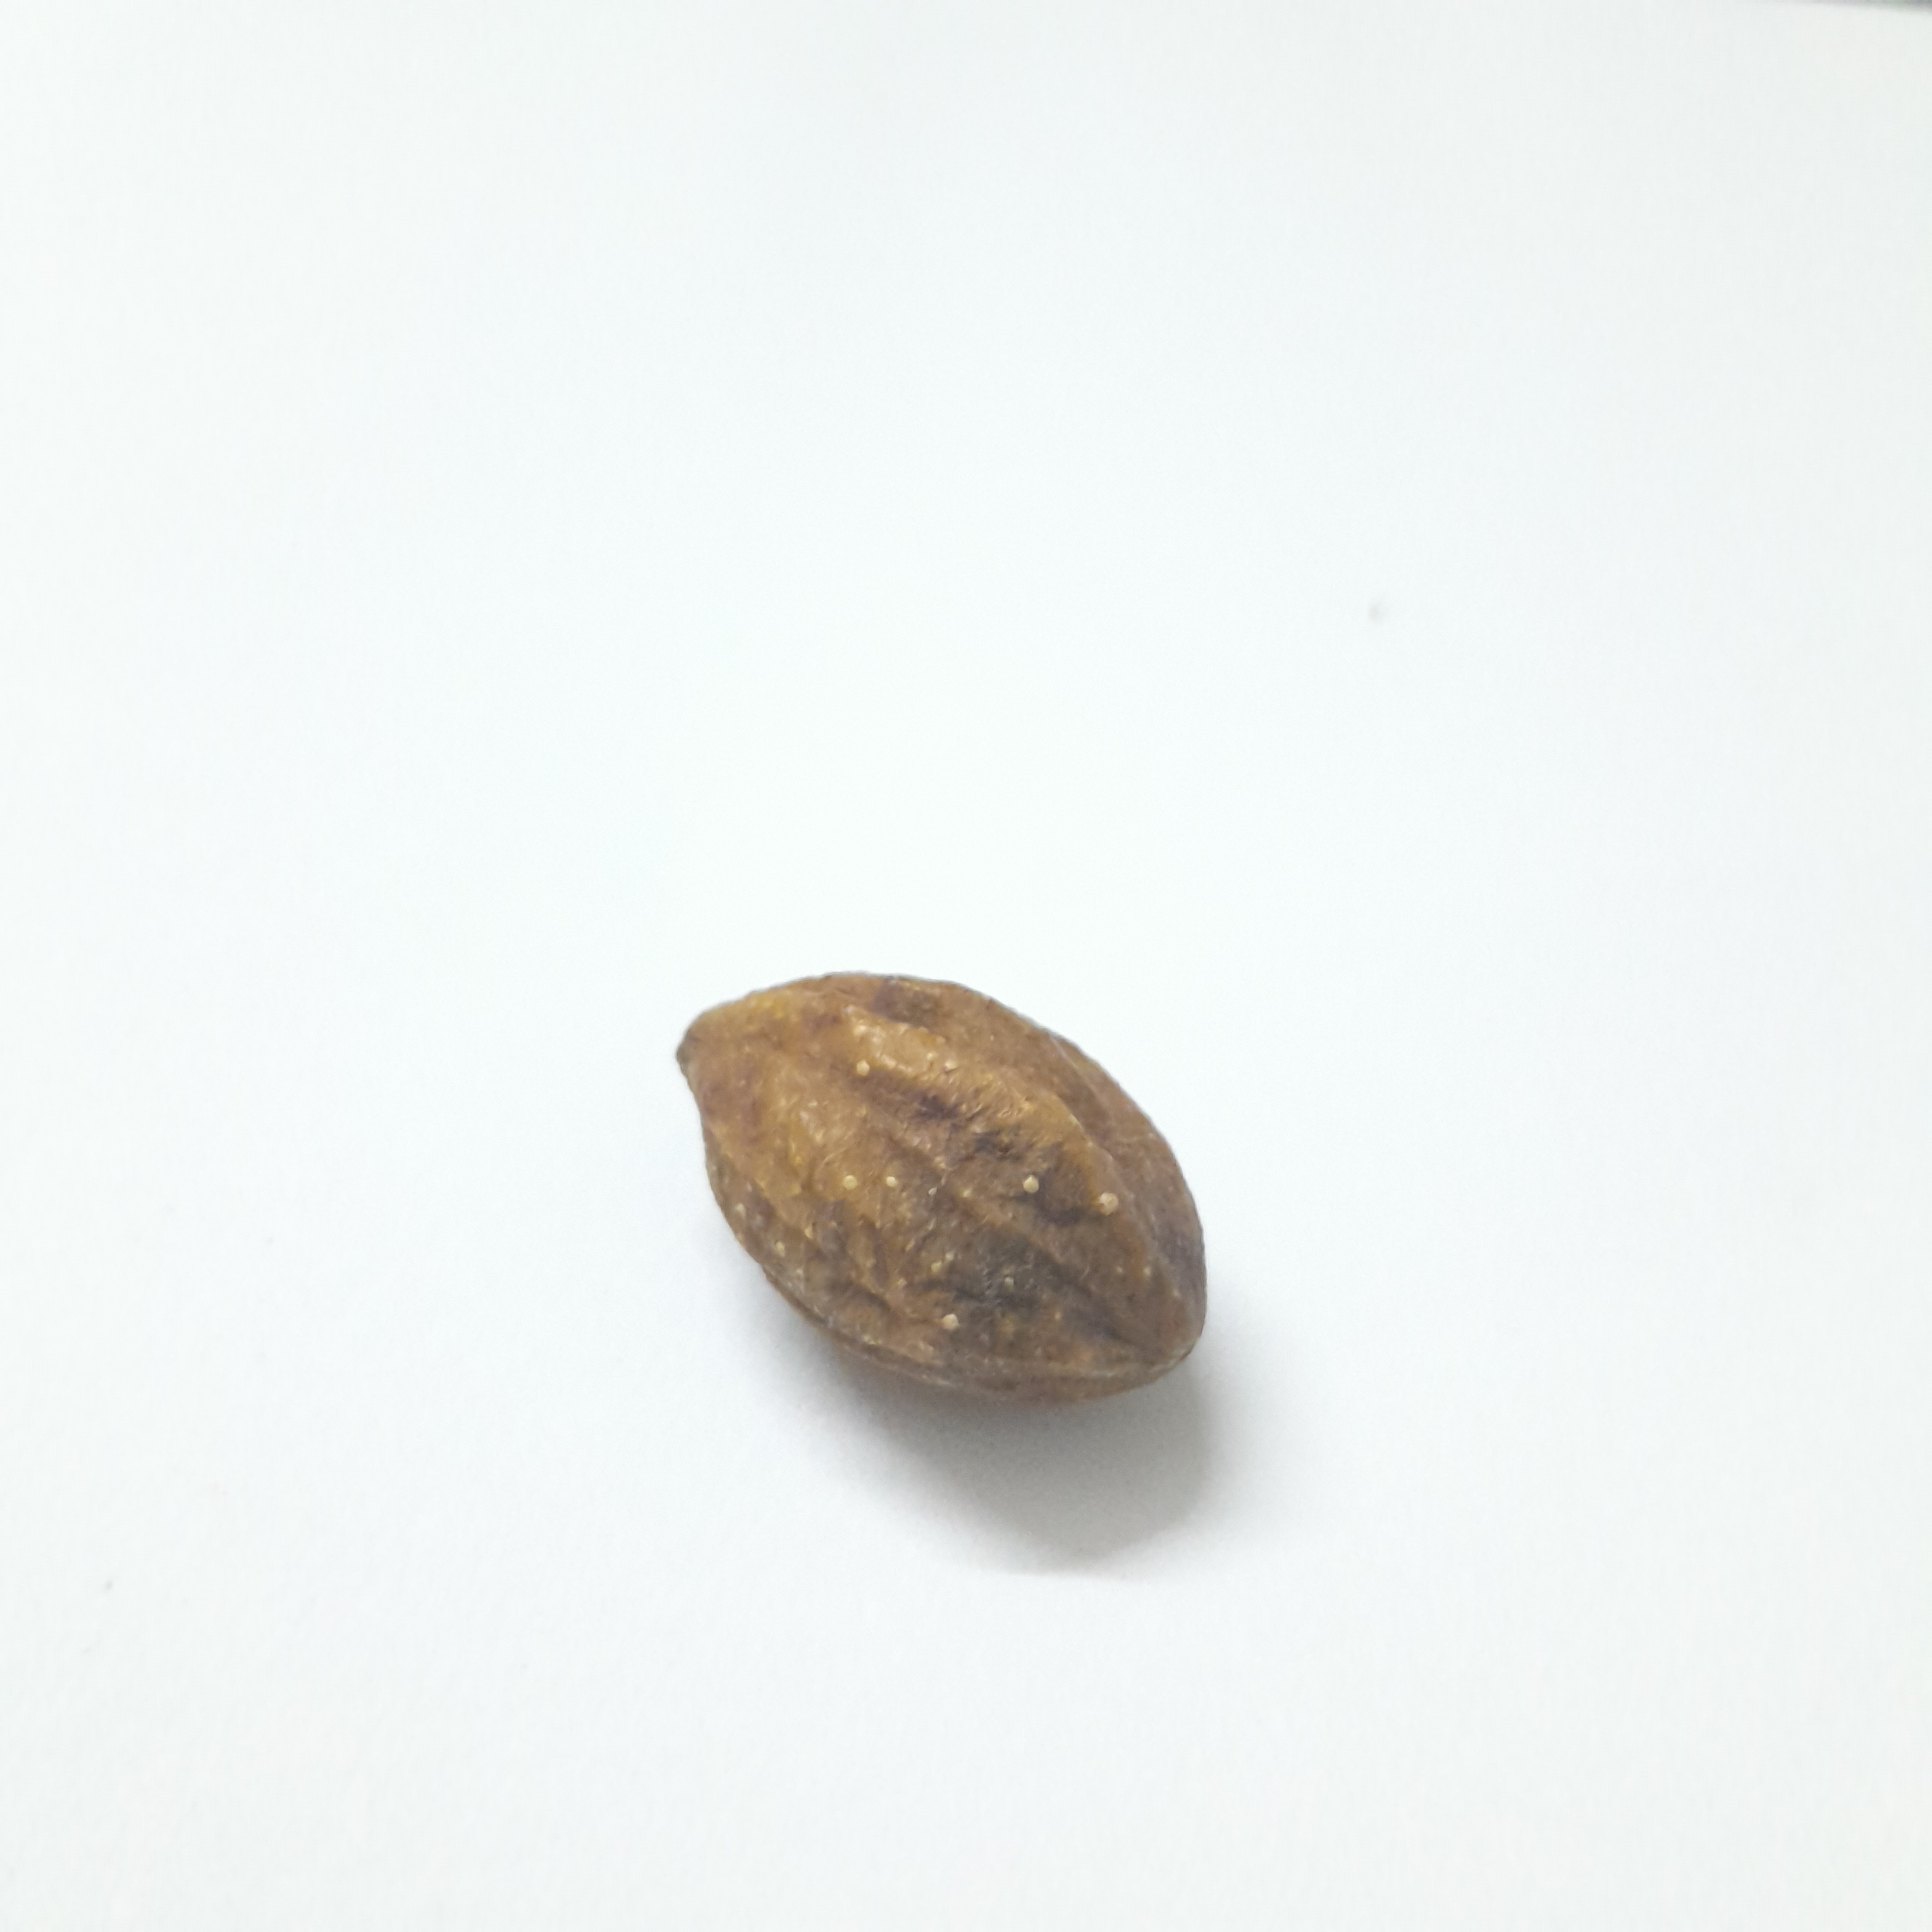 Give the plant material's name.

hirdaa
